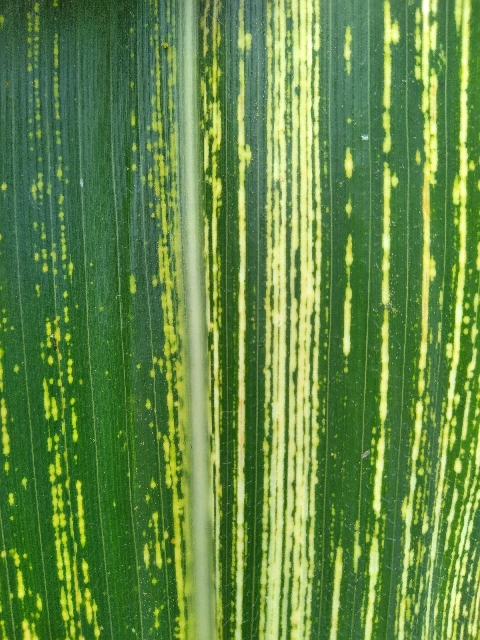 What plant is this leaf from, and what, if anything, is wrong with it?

maize, maize streak virus
